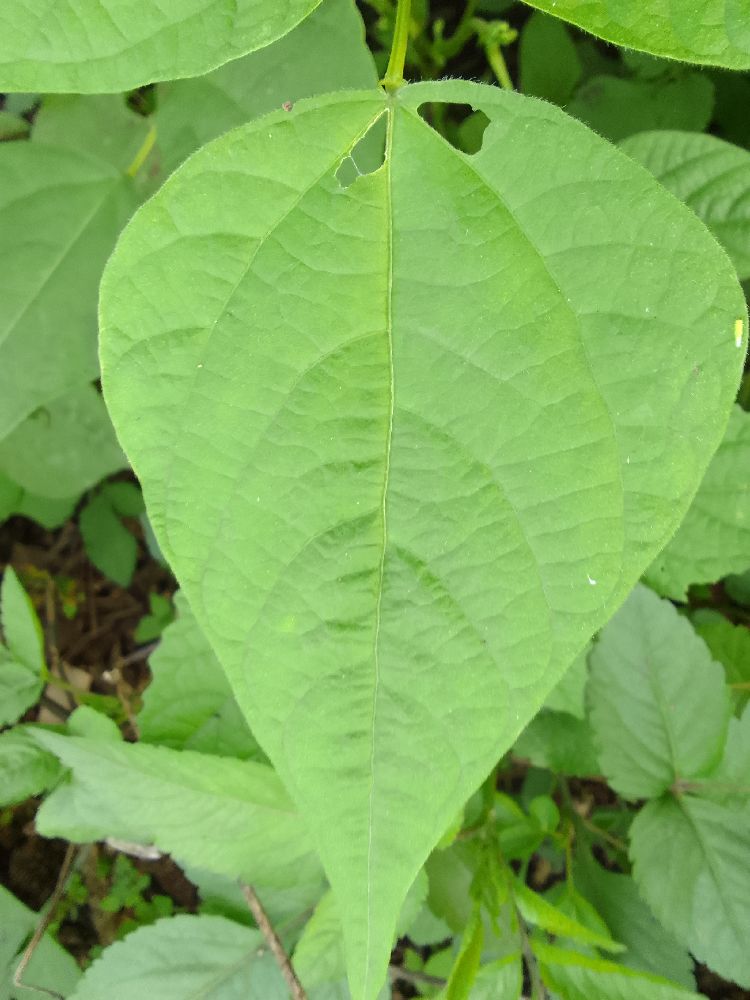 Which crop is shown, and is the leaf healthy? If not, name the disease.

common bean, healthy
